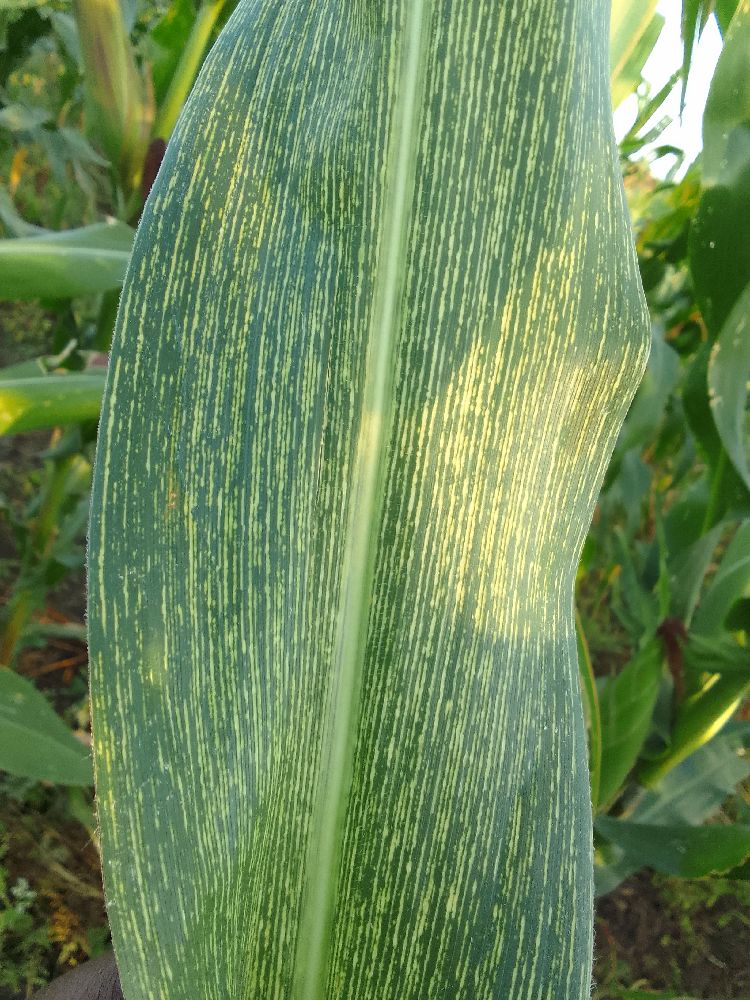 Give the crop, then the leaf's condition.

maize, maize streak virus
